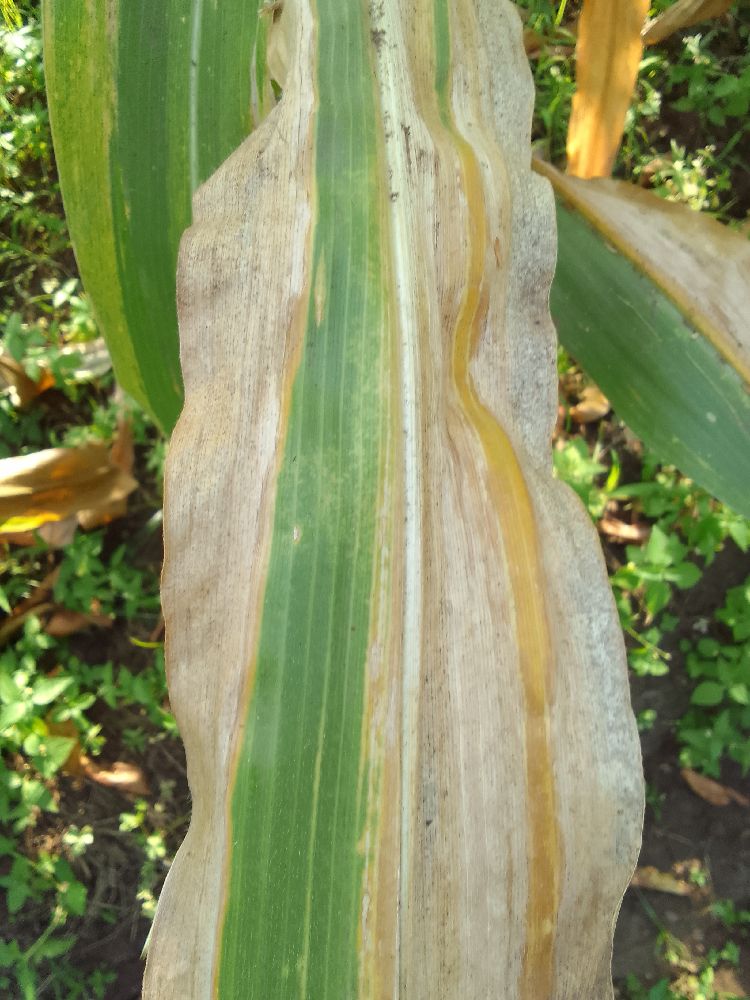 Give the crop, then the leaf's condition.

maize, maize lethal necrosis
